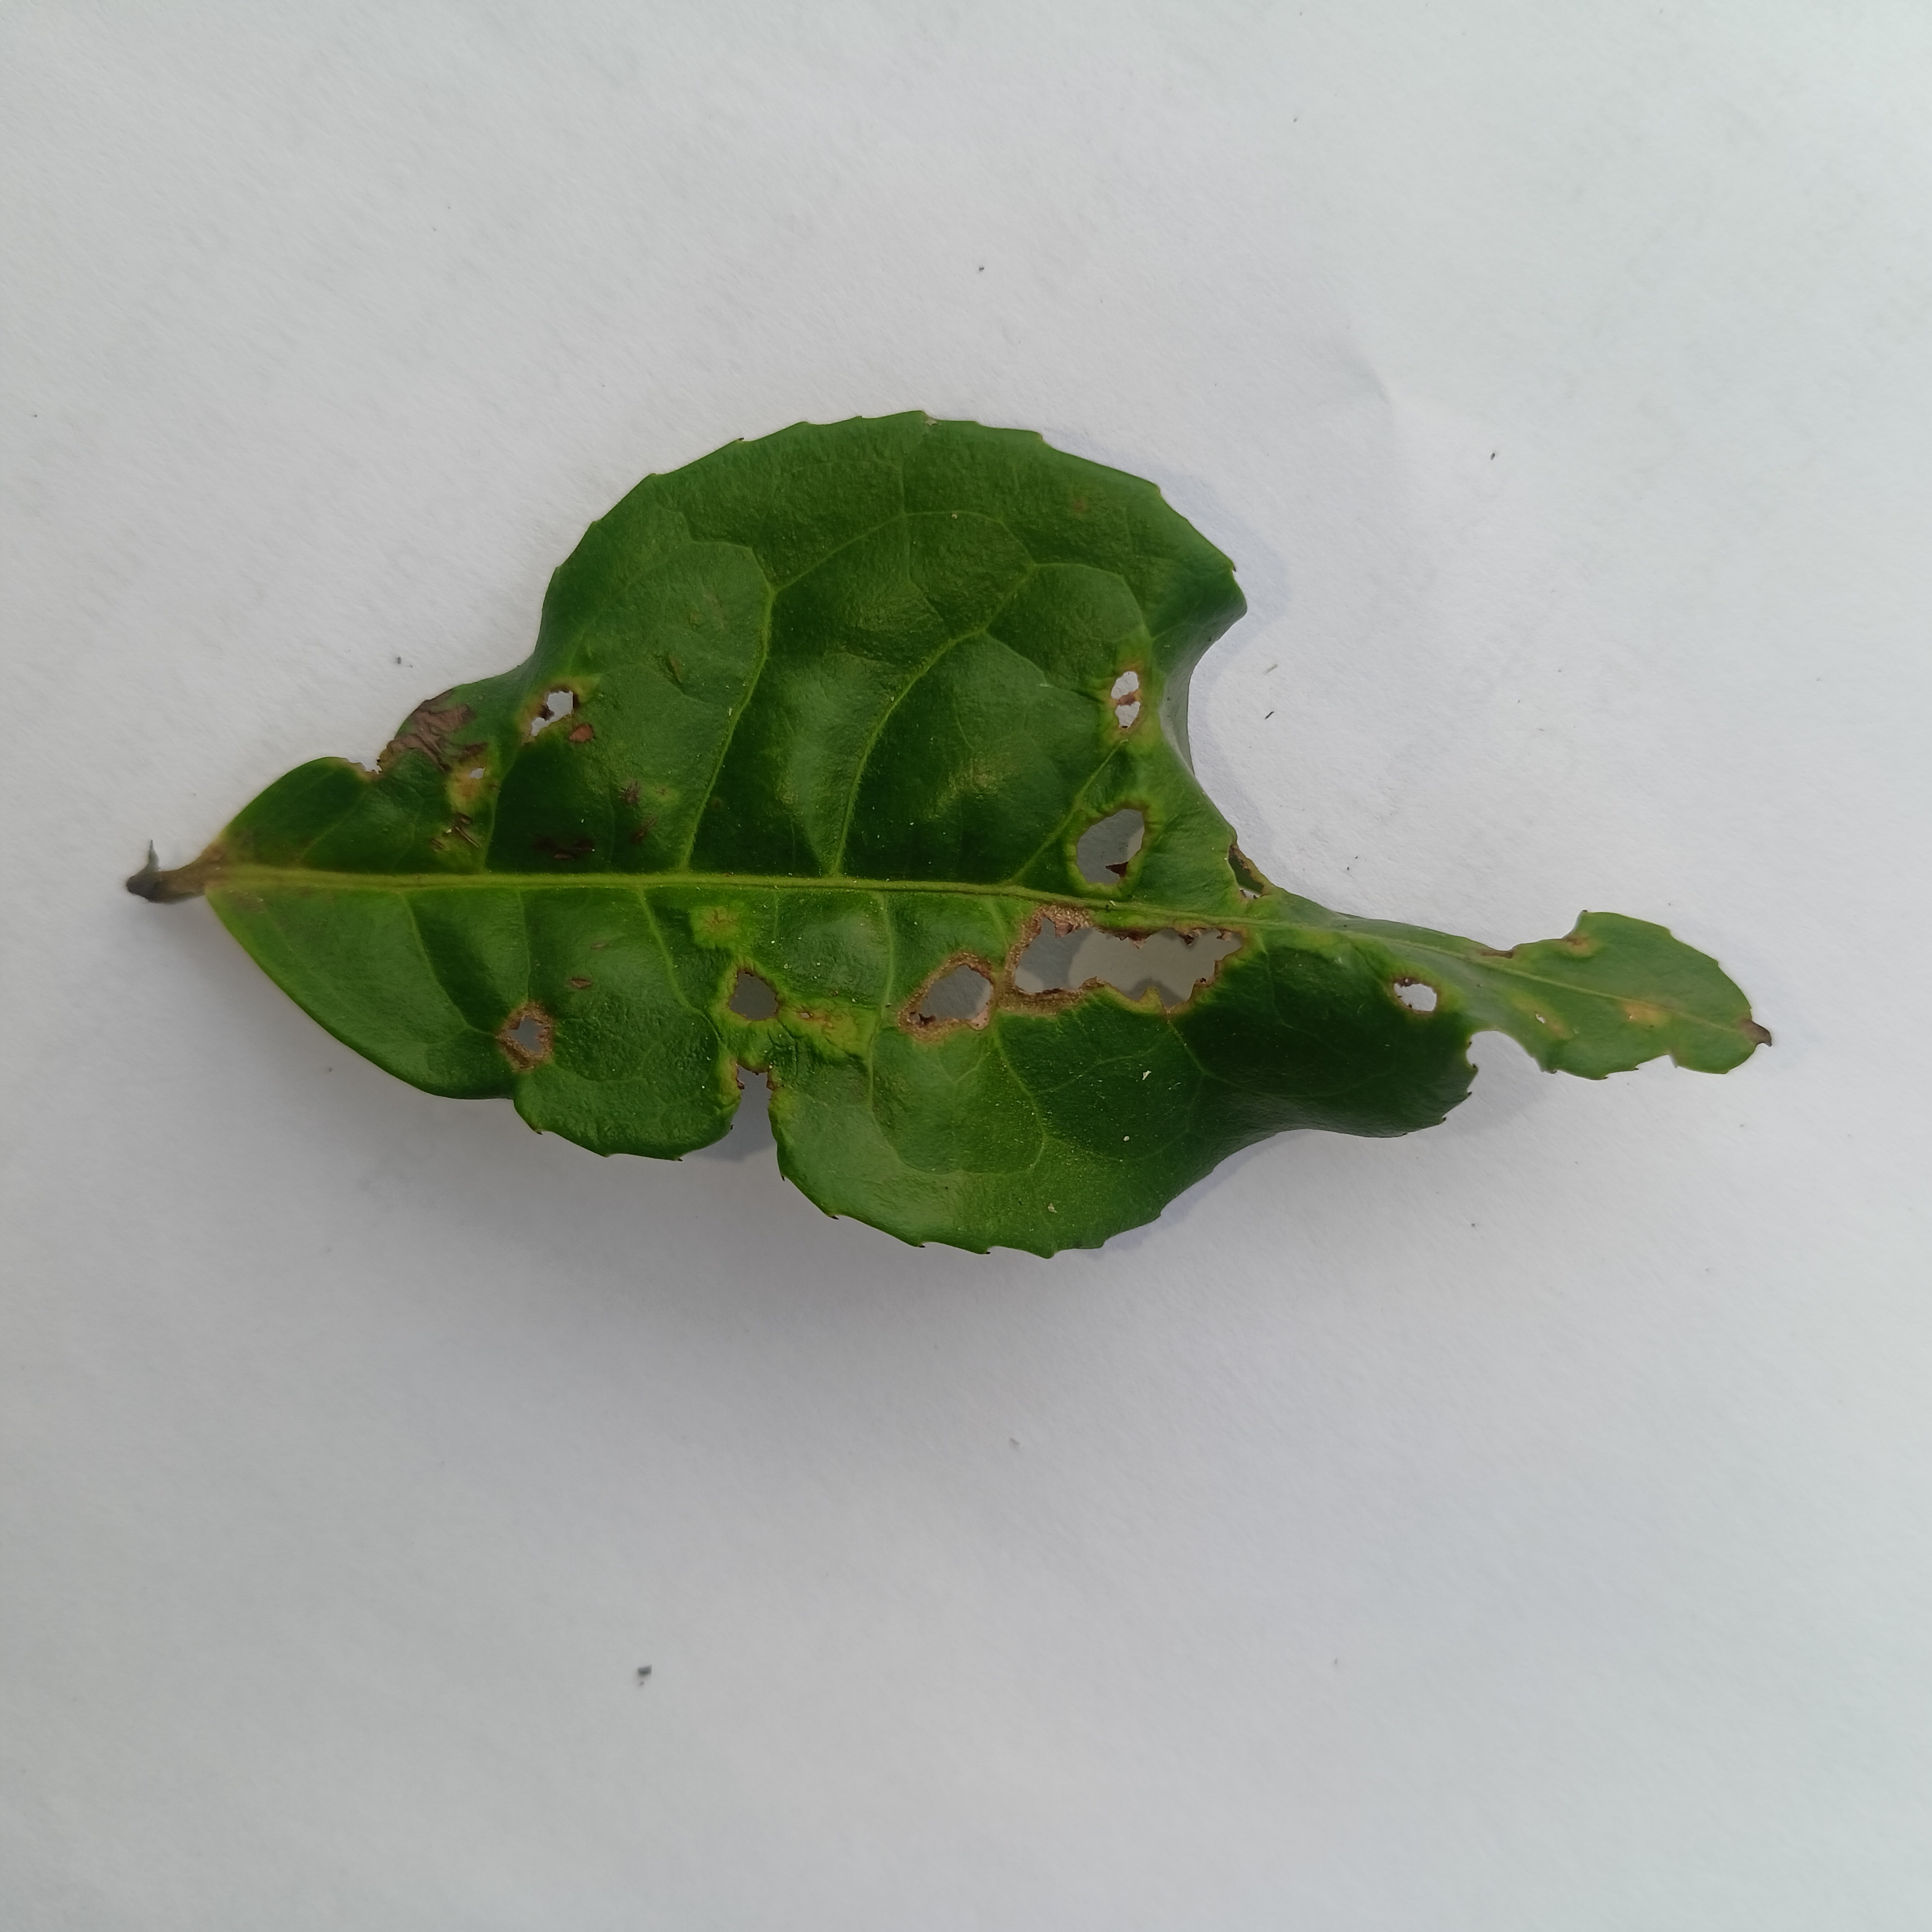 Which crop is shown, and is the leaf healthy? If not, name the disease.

tea, helopeltis
